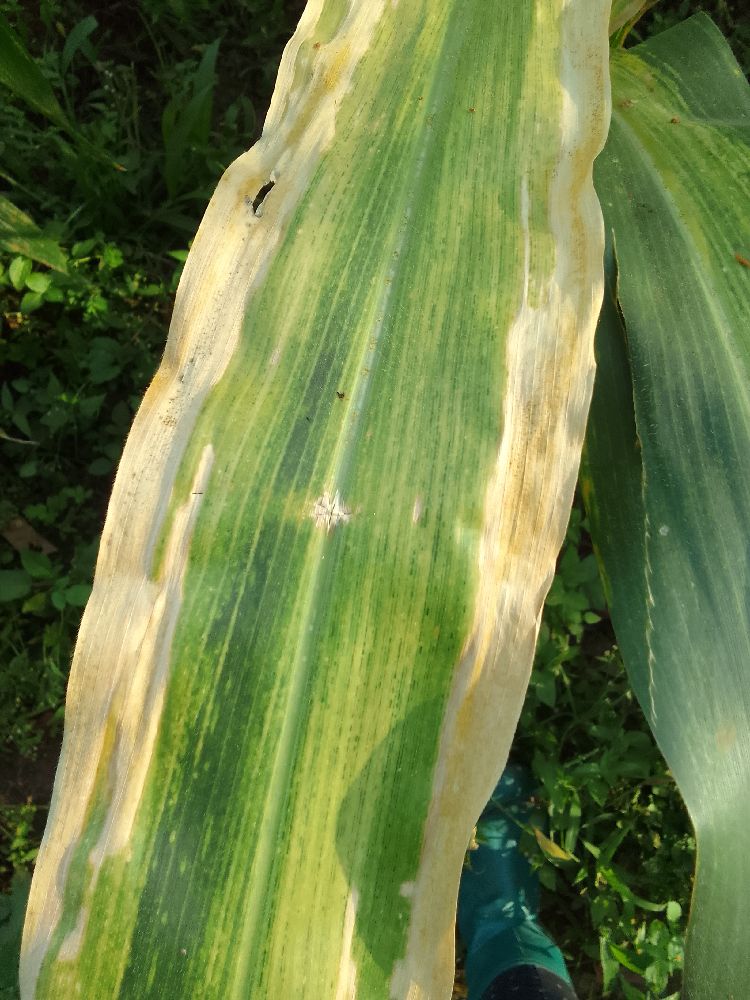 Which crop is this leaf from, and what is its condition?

maize, maize lethal necrosis
